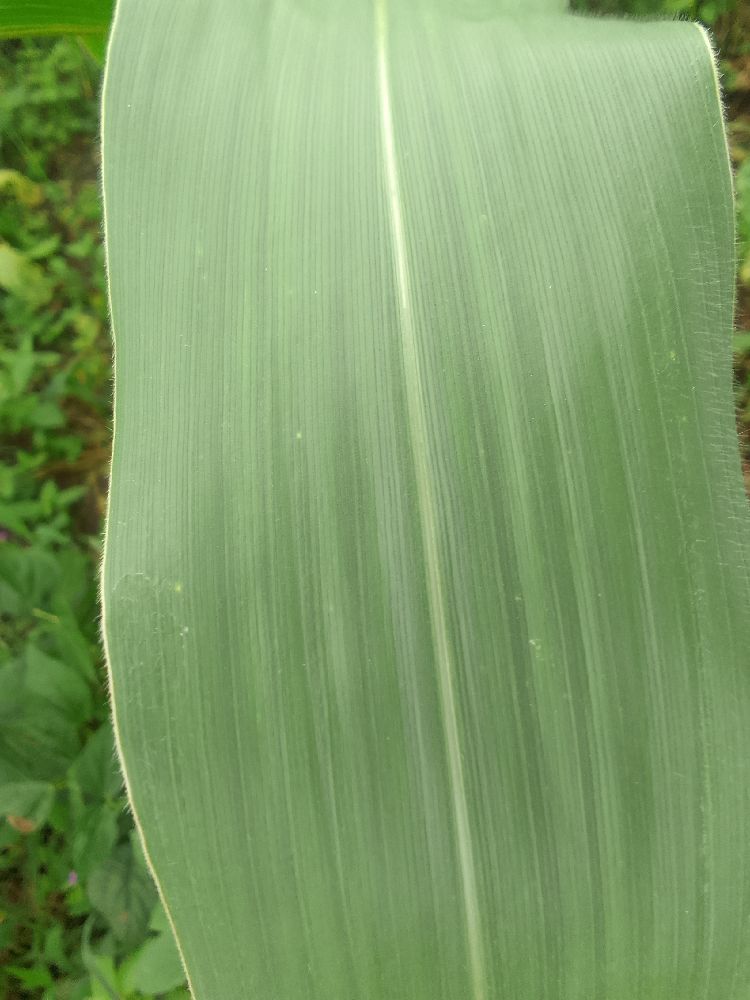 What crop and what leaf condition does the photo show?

maize, healthy
